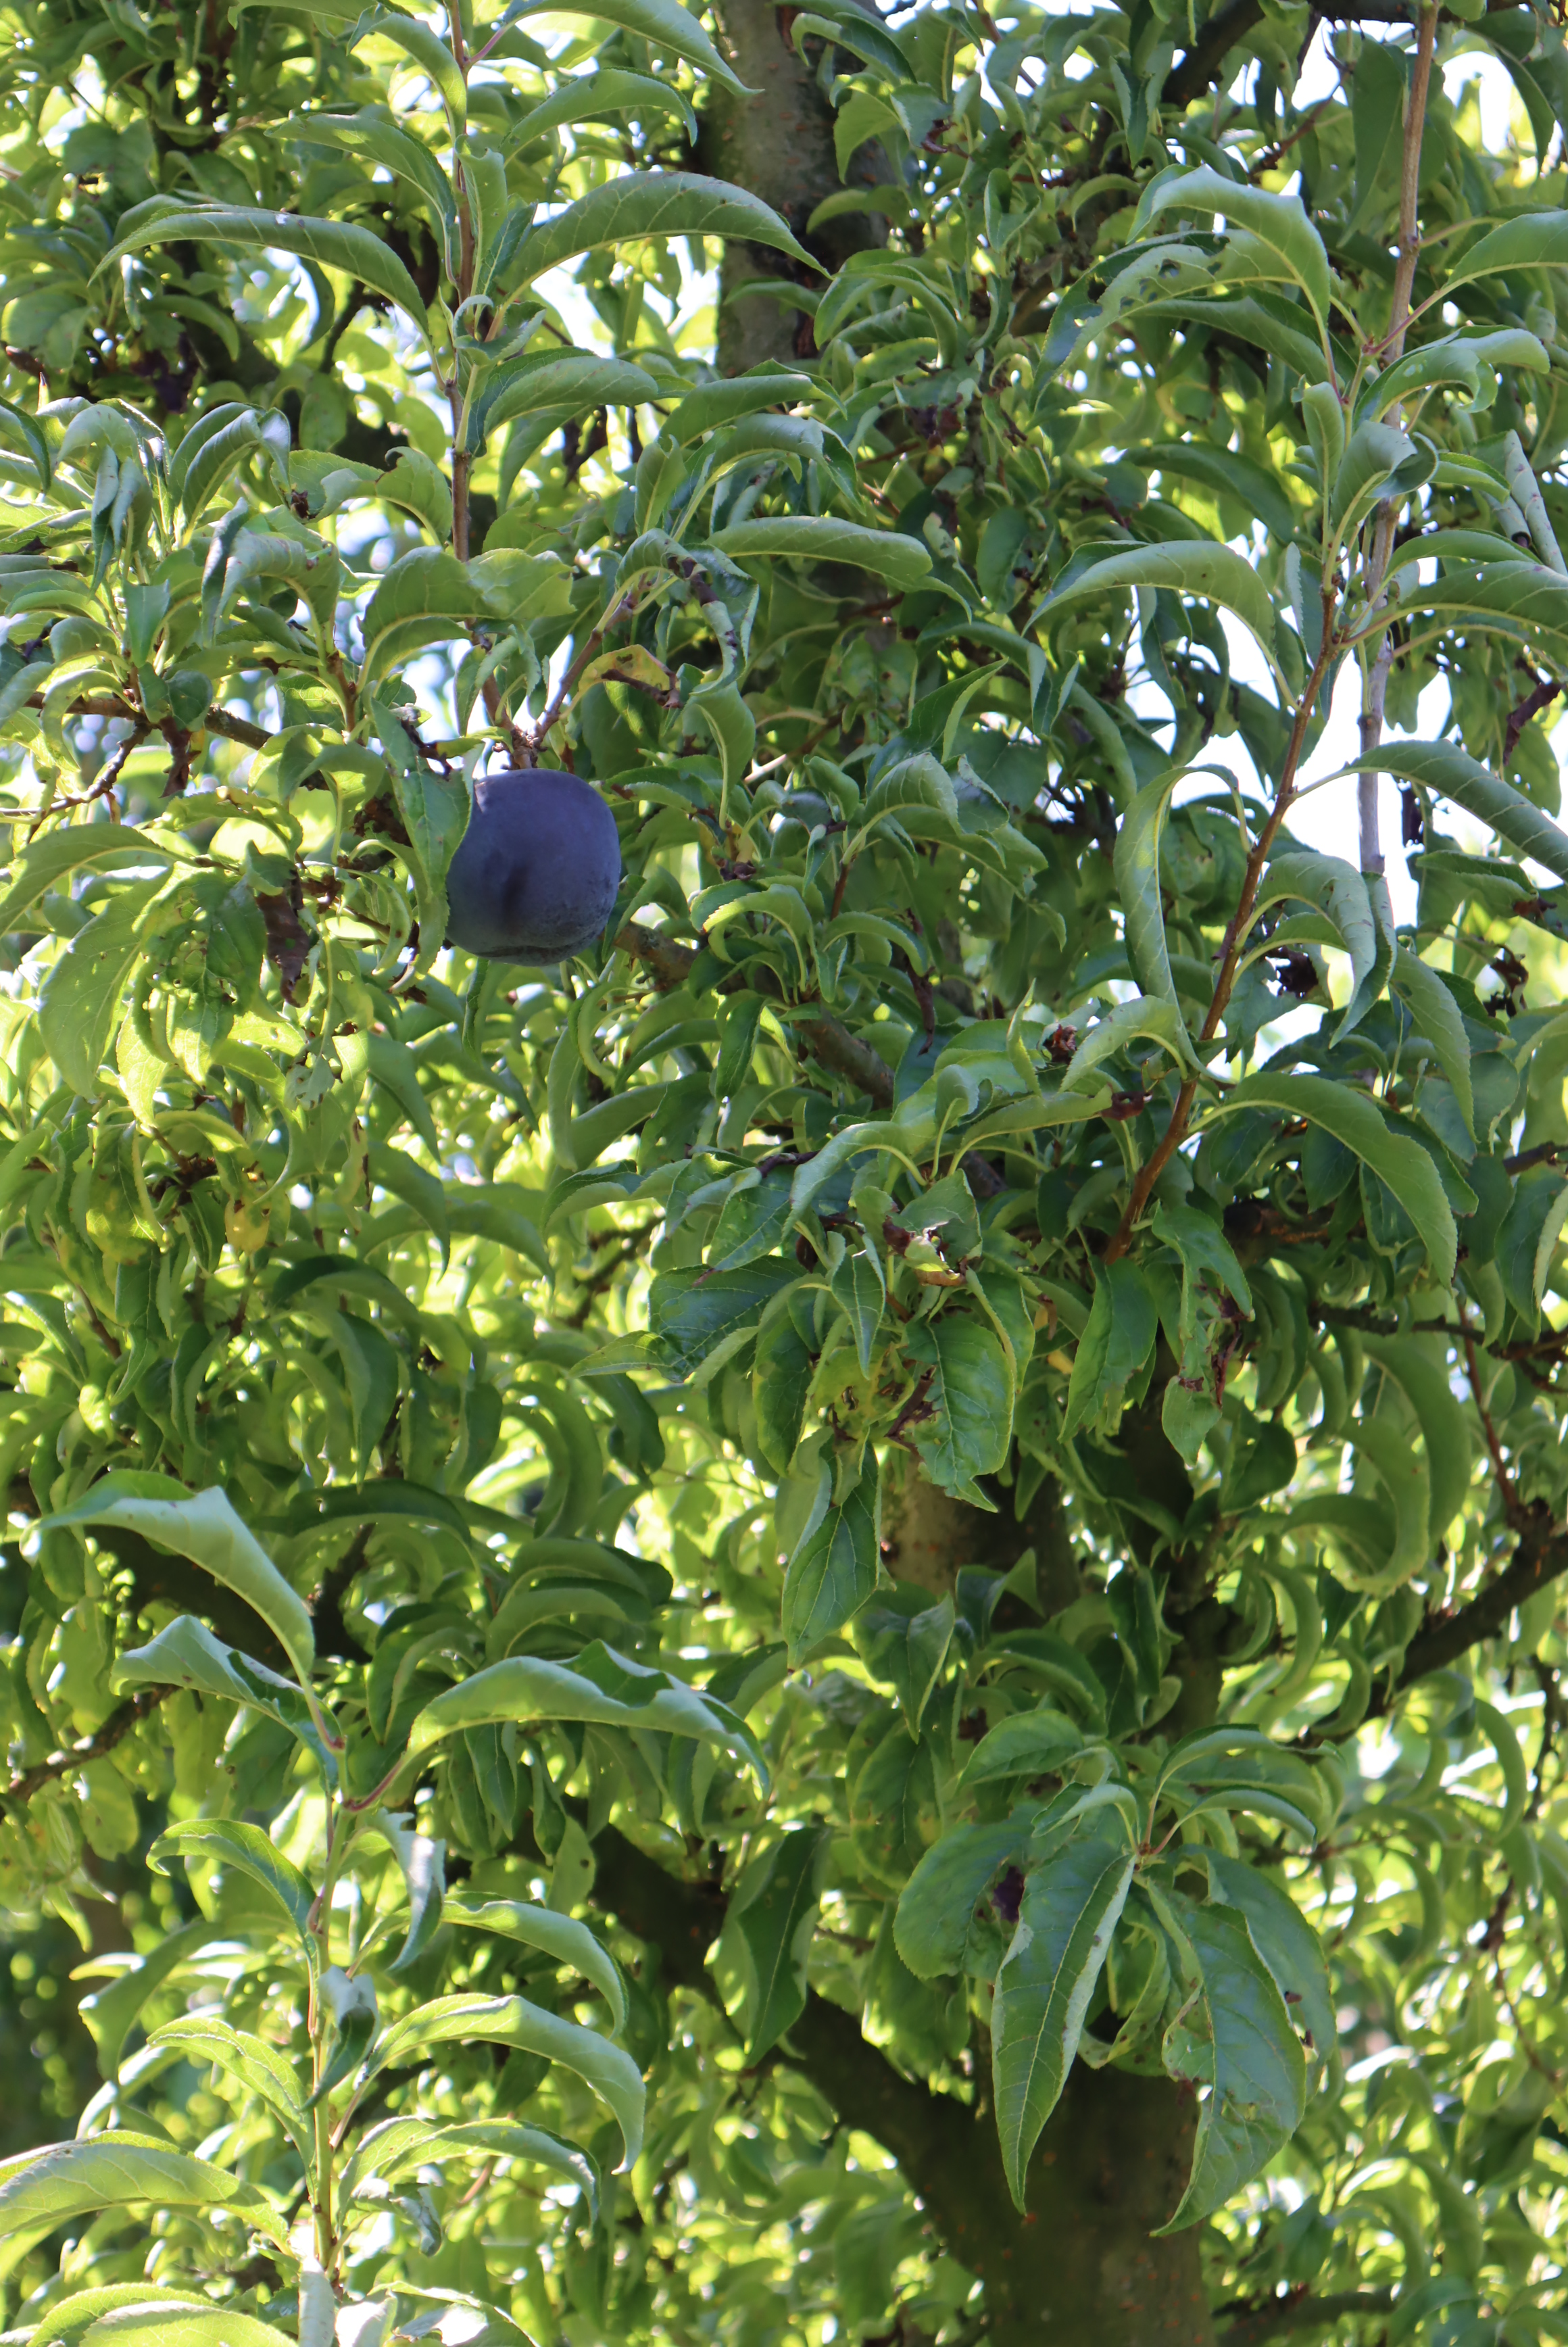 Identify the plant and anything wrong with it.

plum, aphids, shot hole disease
